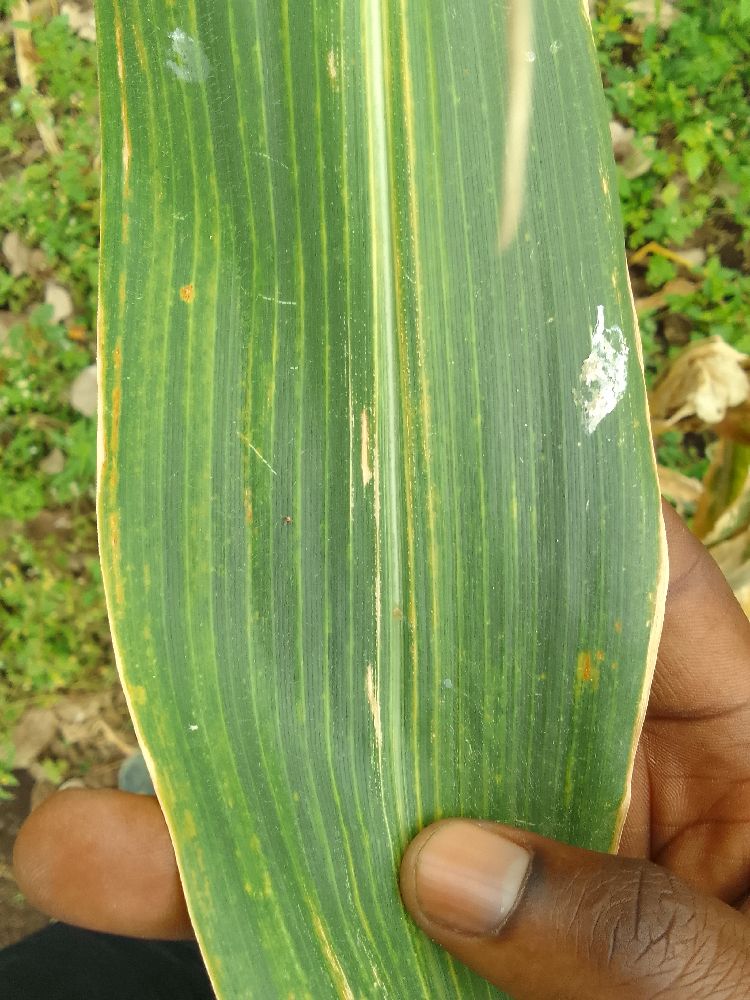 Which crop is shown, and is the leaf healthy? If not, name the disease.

maize, maize lethal necrosis
